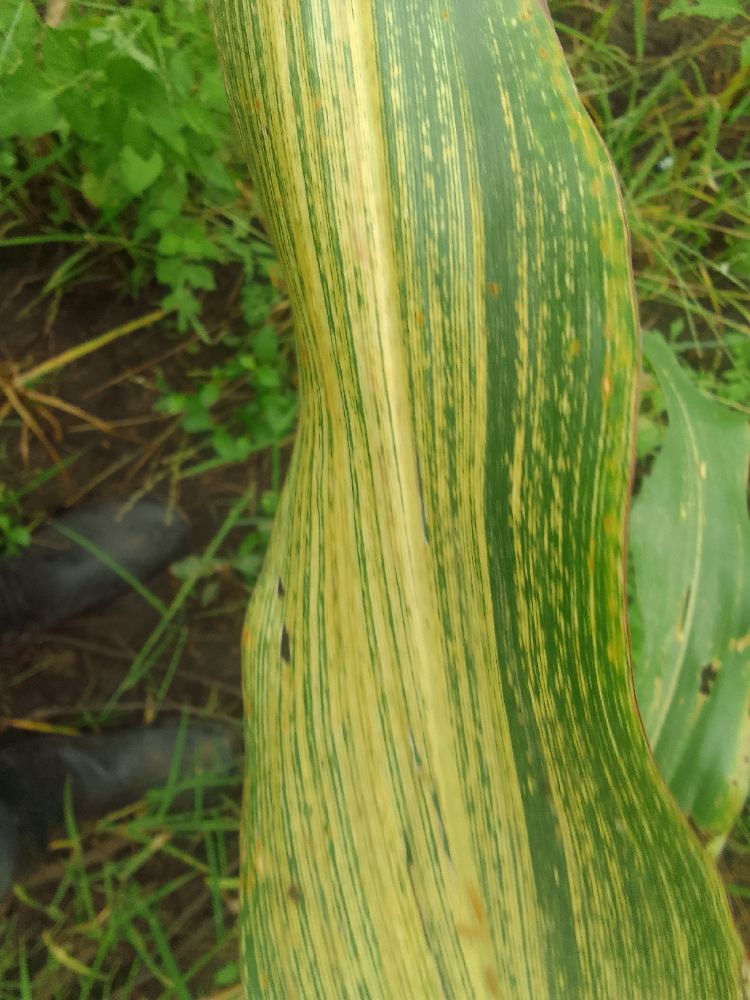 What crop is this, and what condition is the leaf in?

maize, maize streak virus
